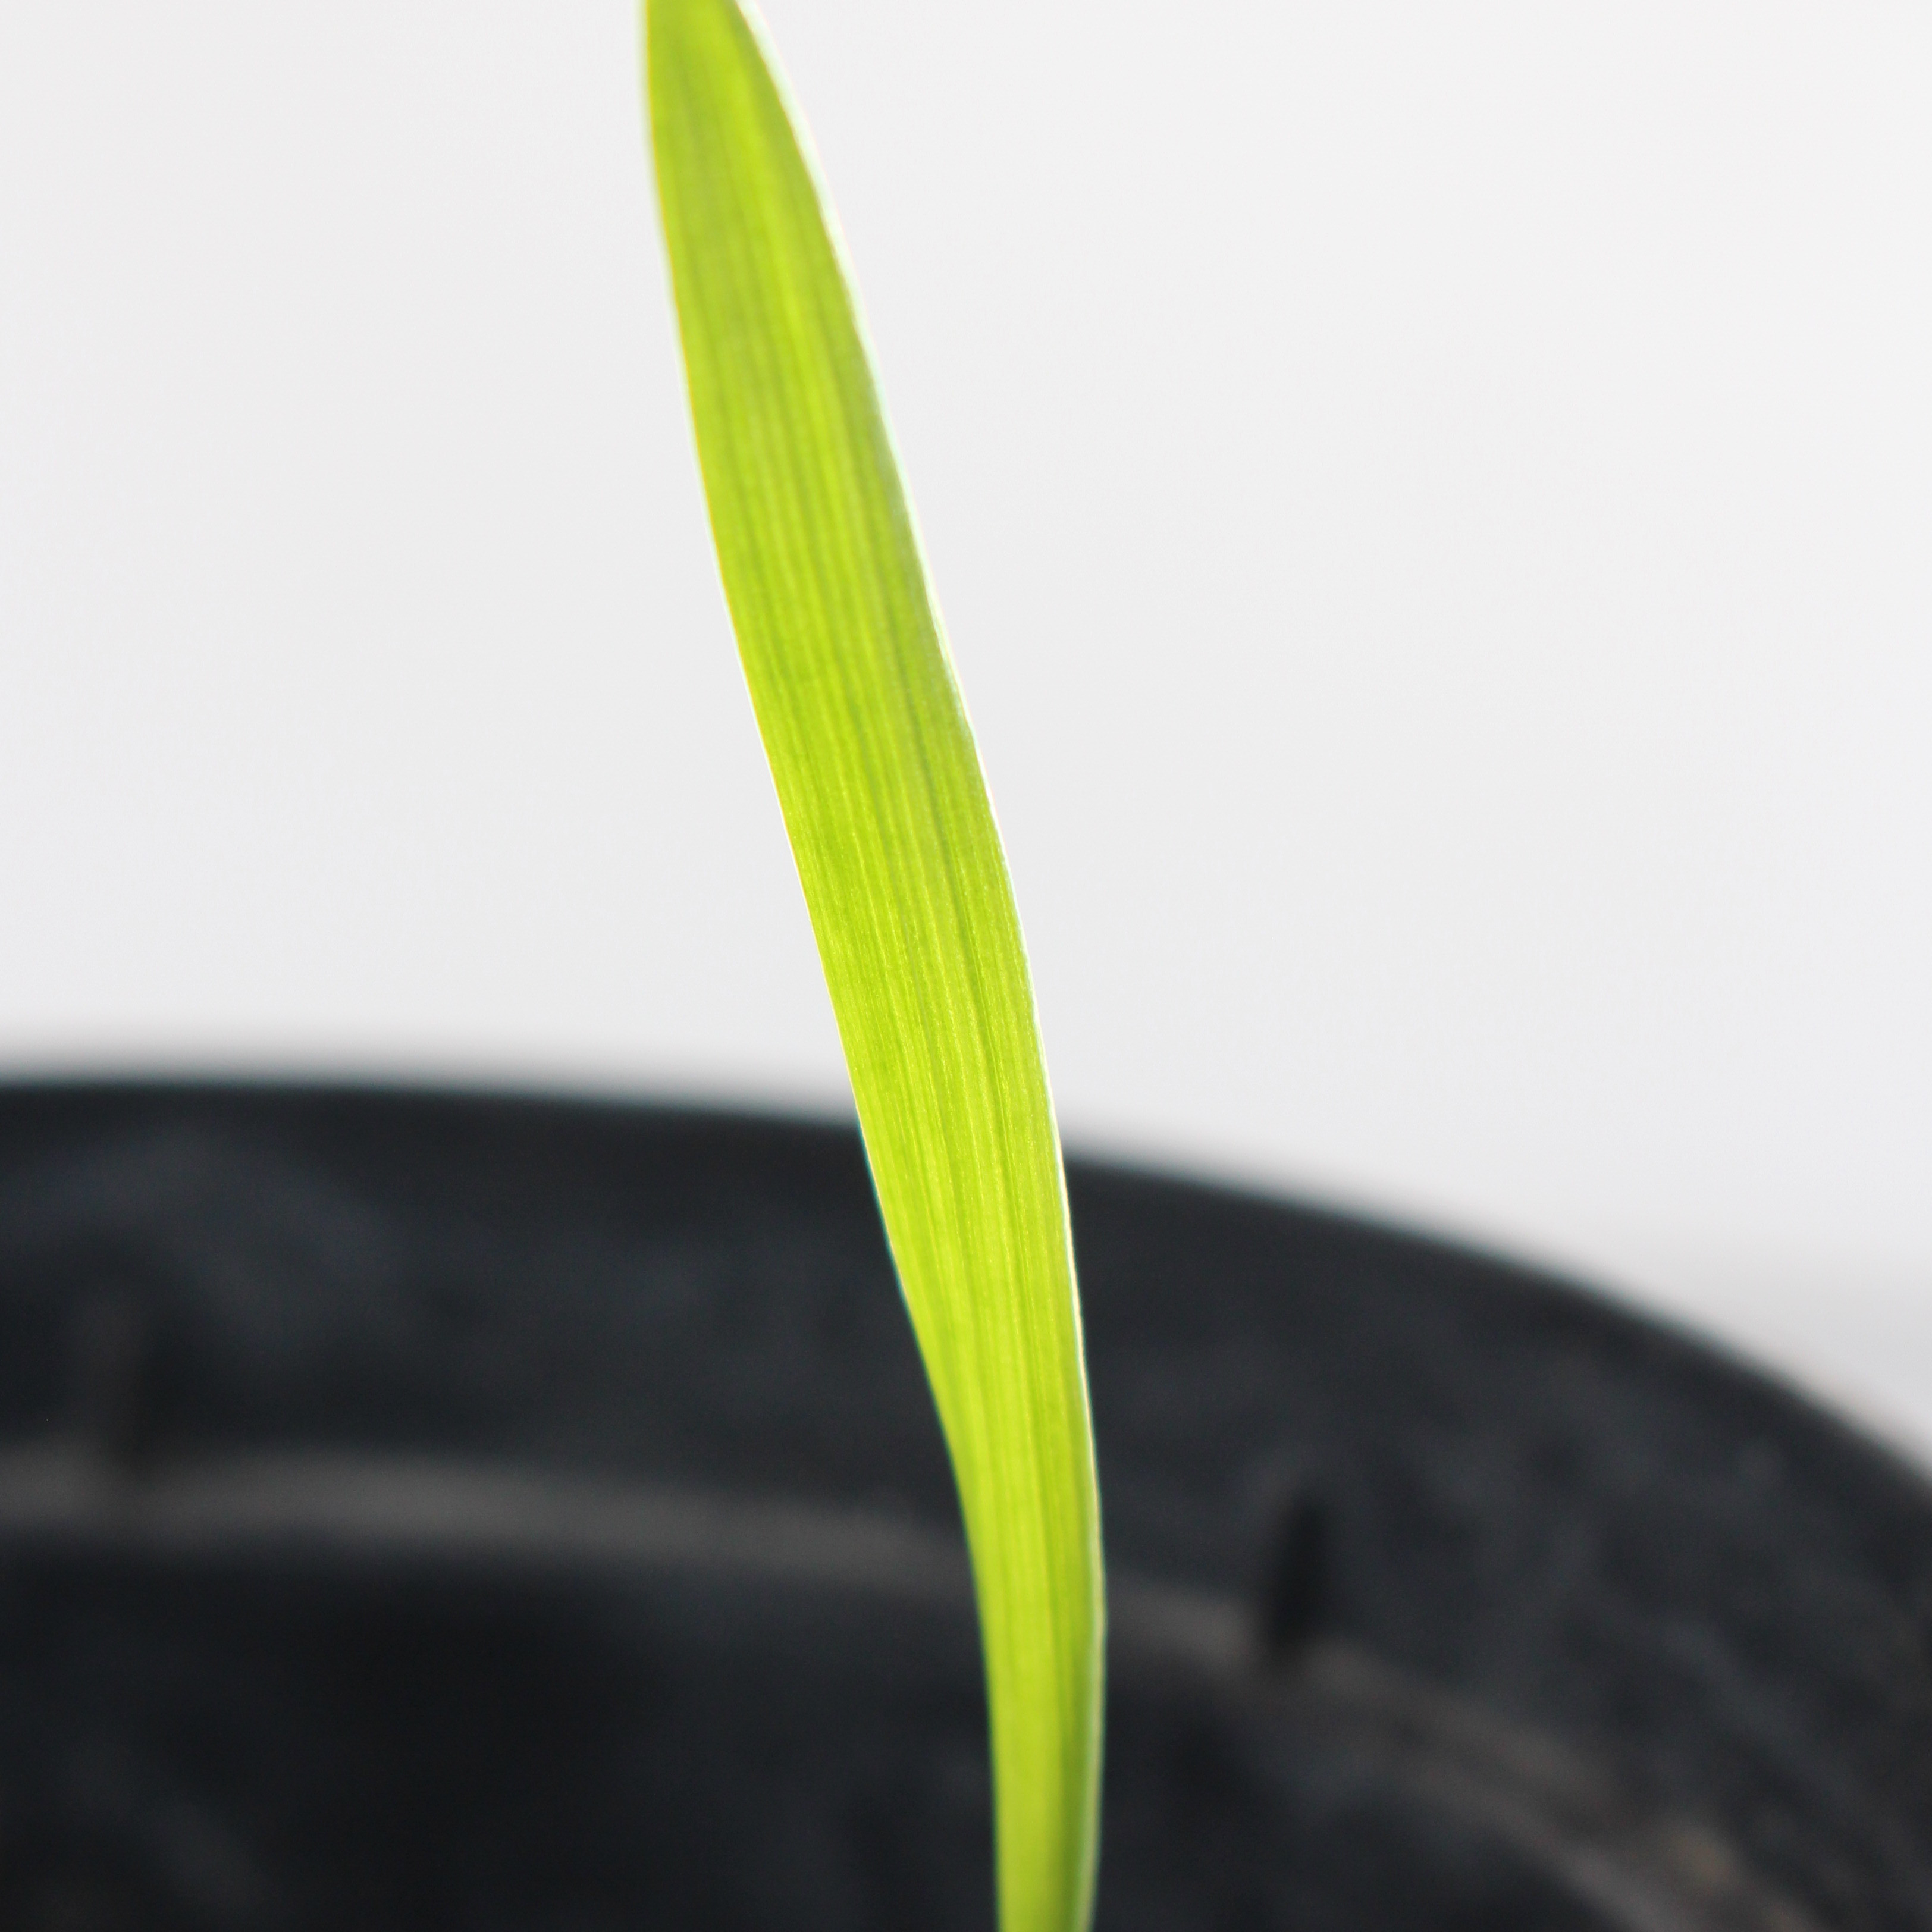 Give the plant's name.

Avena sterilis
